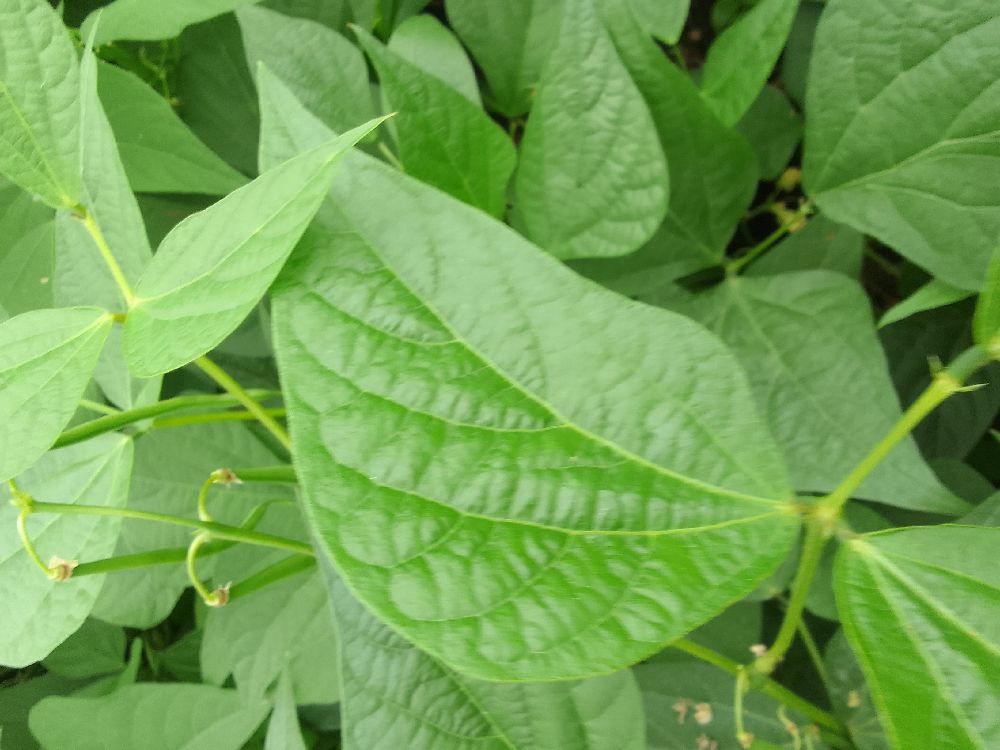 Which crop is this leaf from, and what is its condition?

common bean, healthy
